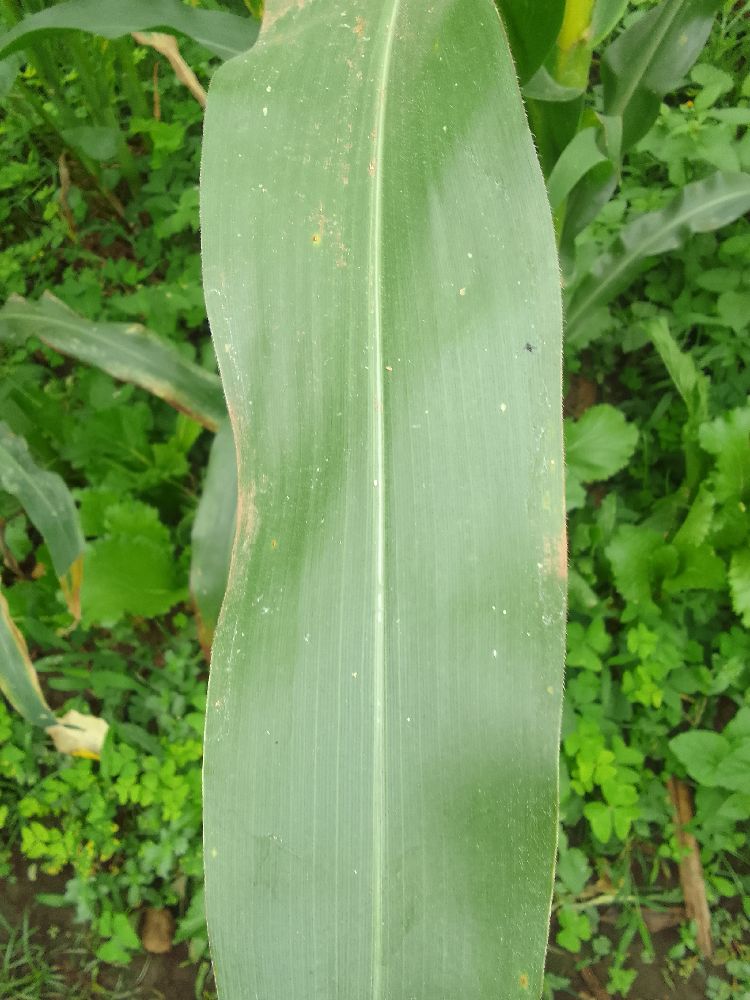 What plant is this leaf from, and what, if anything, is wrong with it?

maize, healthy
